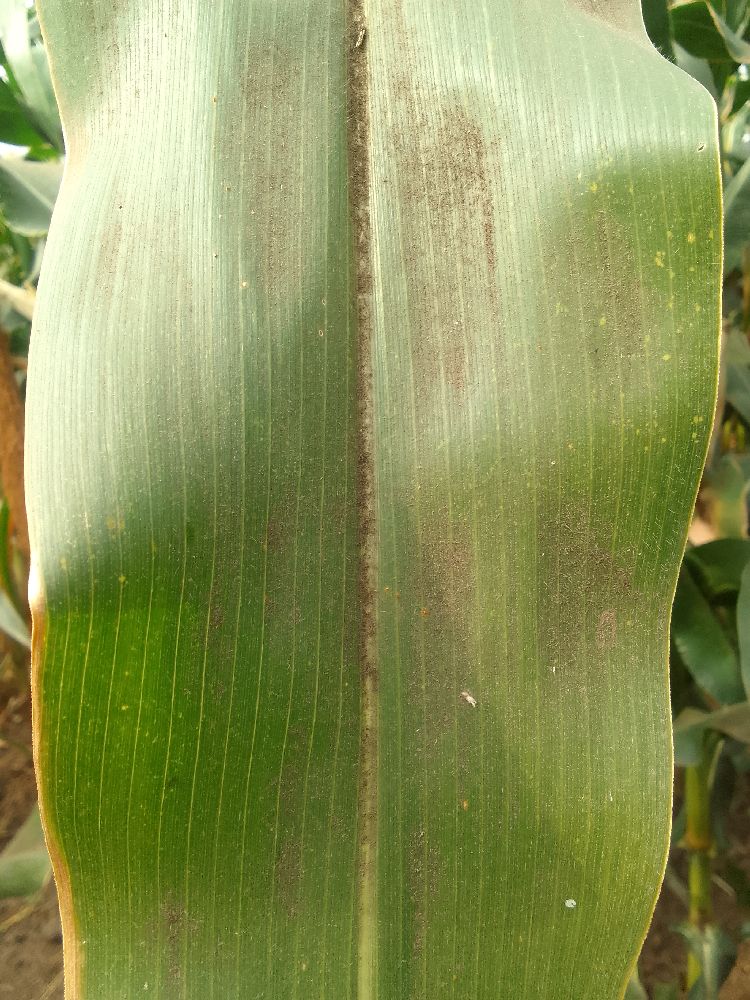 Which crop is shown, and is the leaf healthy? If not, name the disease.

maize, healthy
